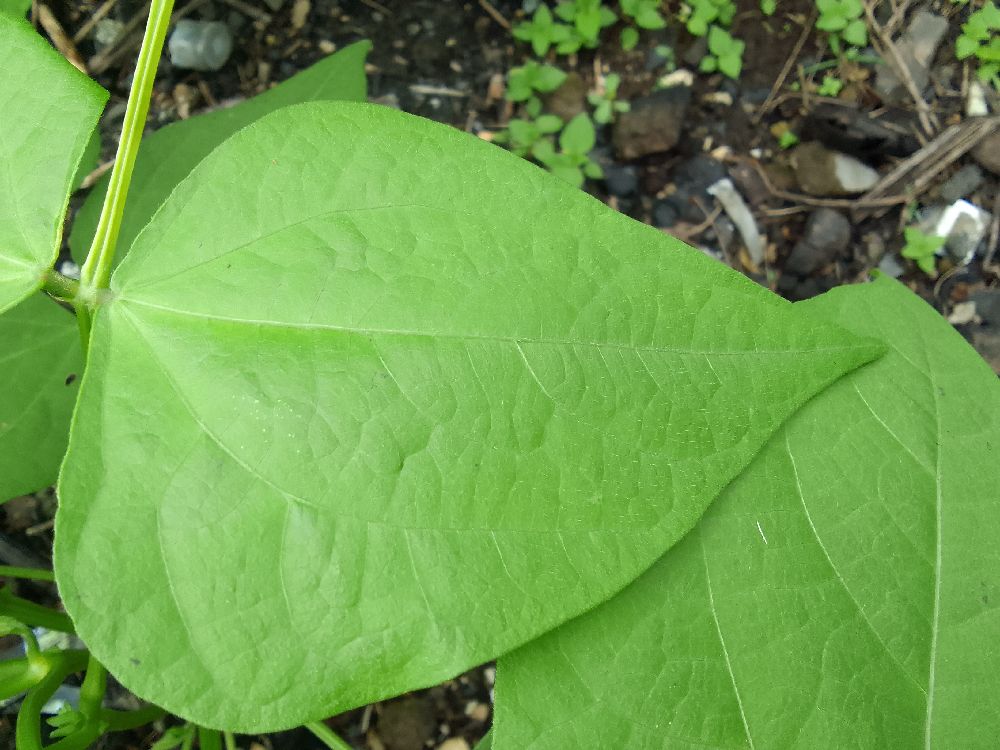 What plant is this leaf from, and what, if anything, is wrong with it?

common bean, healthy
